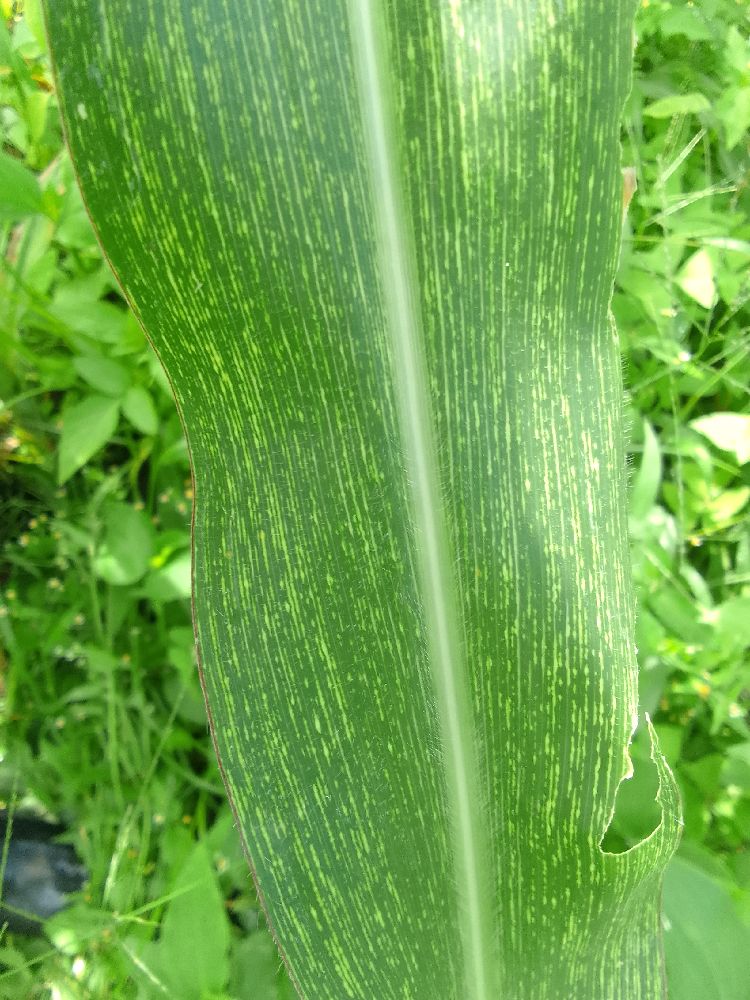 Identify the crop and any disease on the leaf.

maize, maize streak virus
